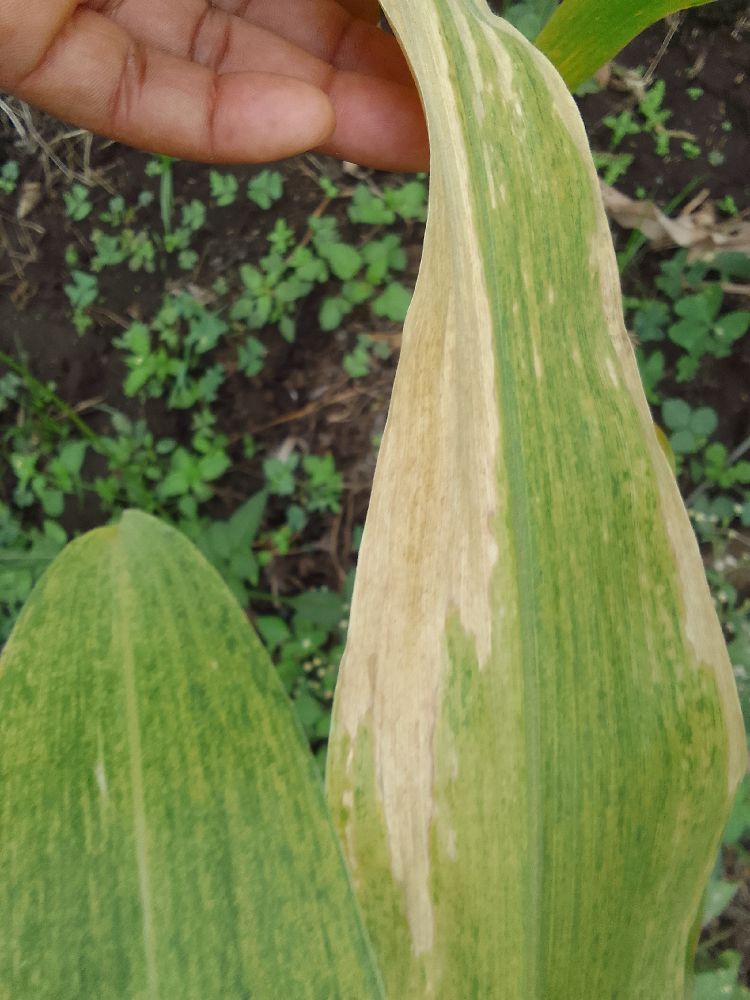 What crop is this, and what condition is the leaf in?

maize, maize lethal necrosis
